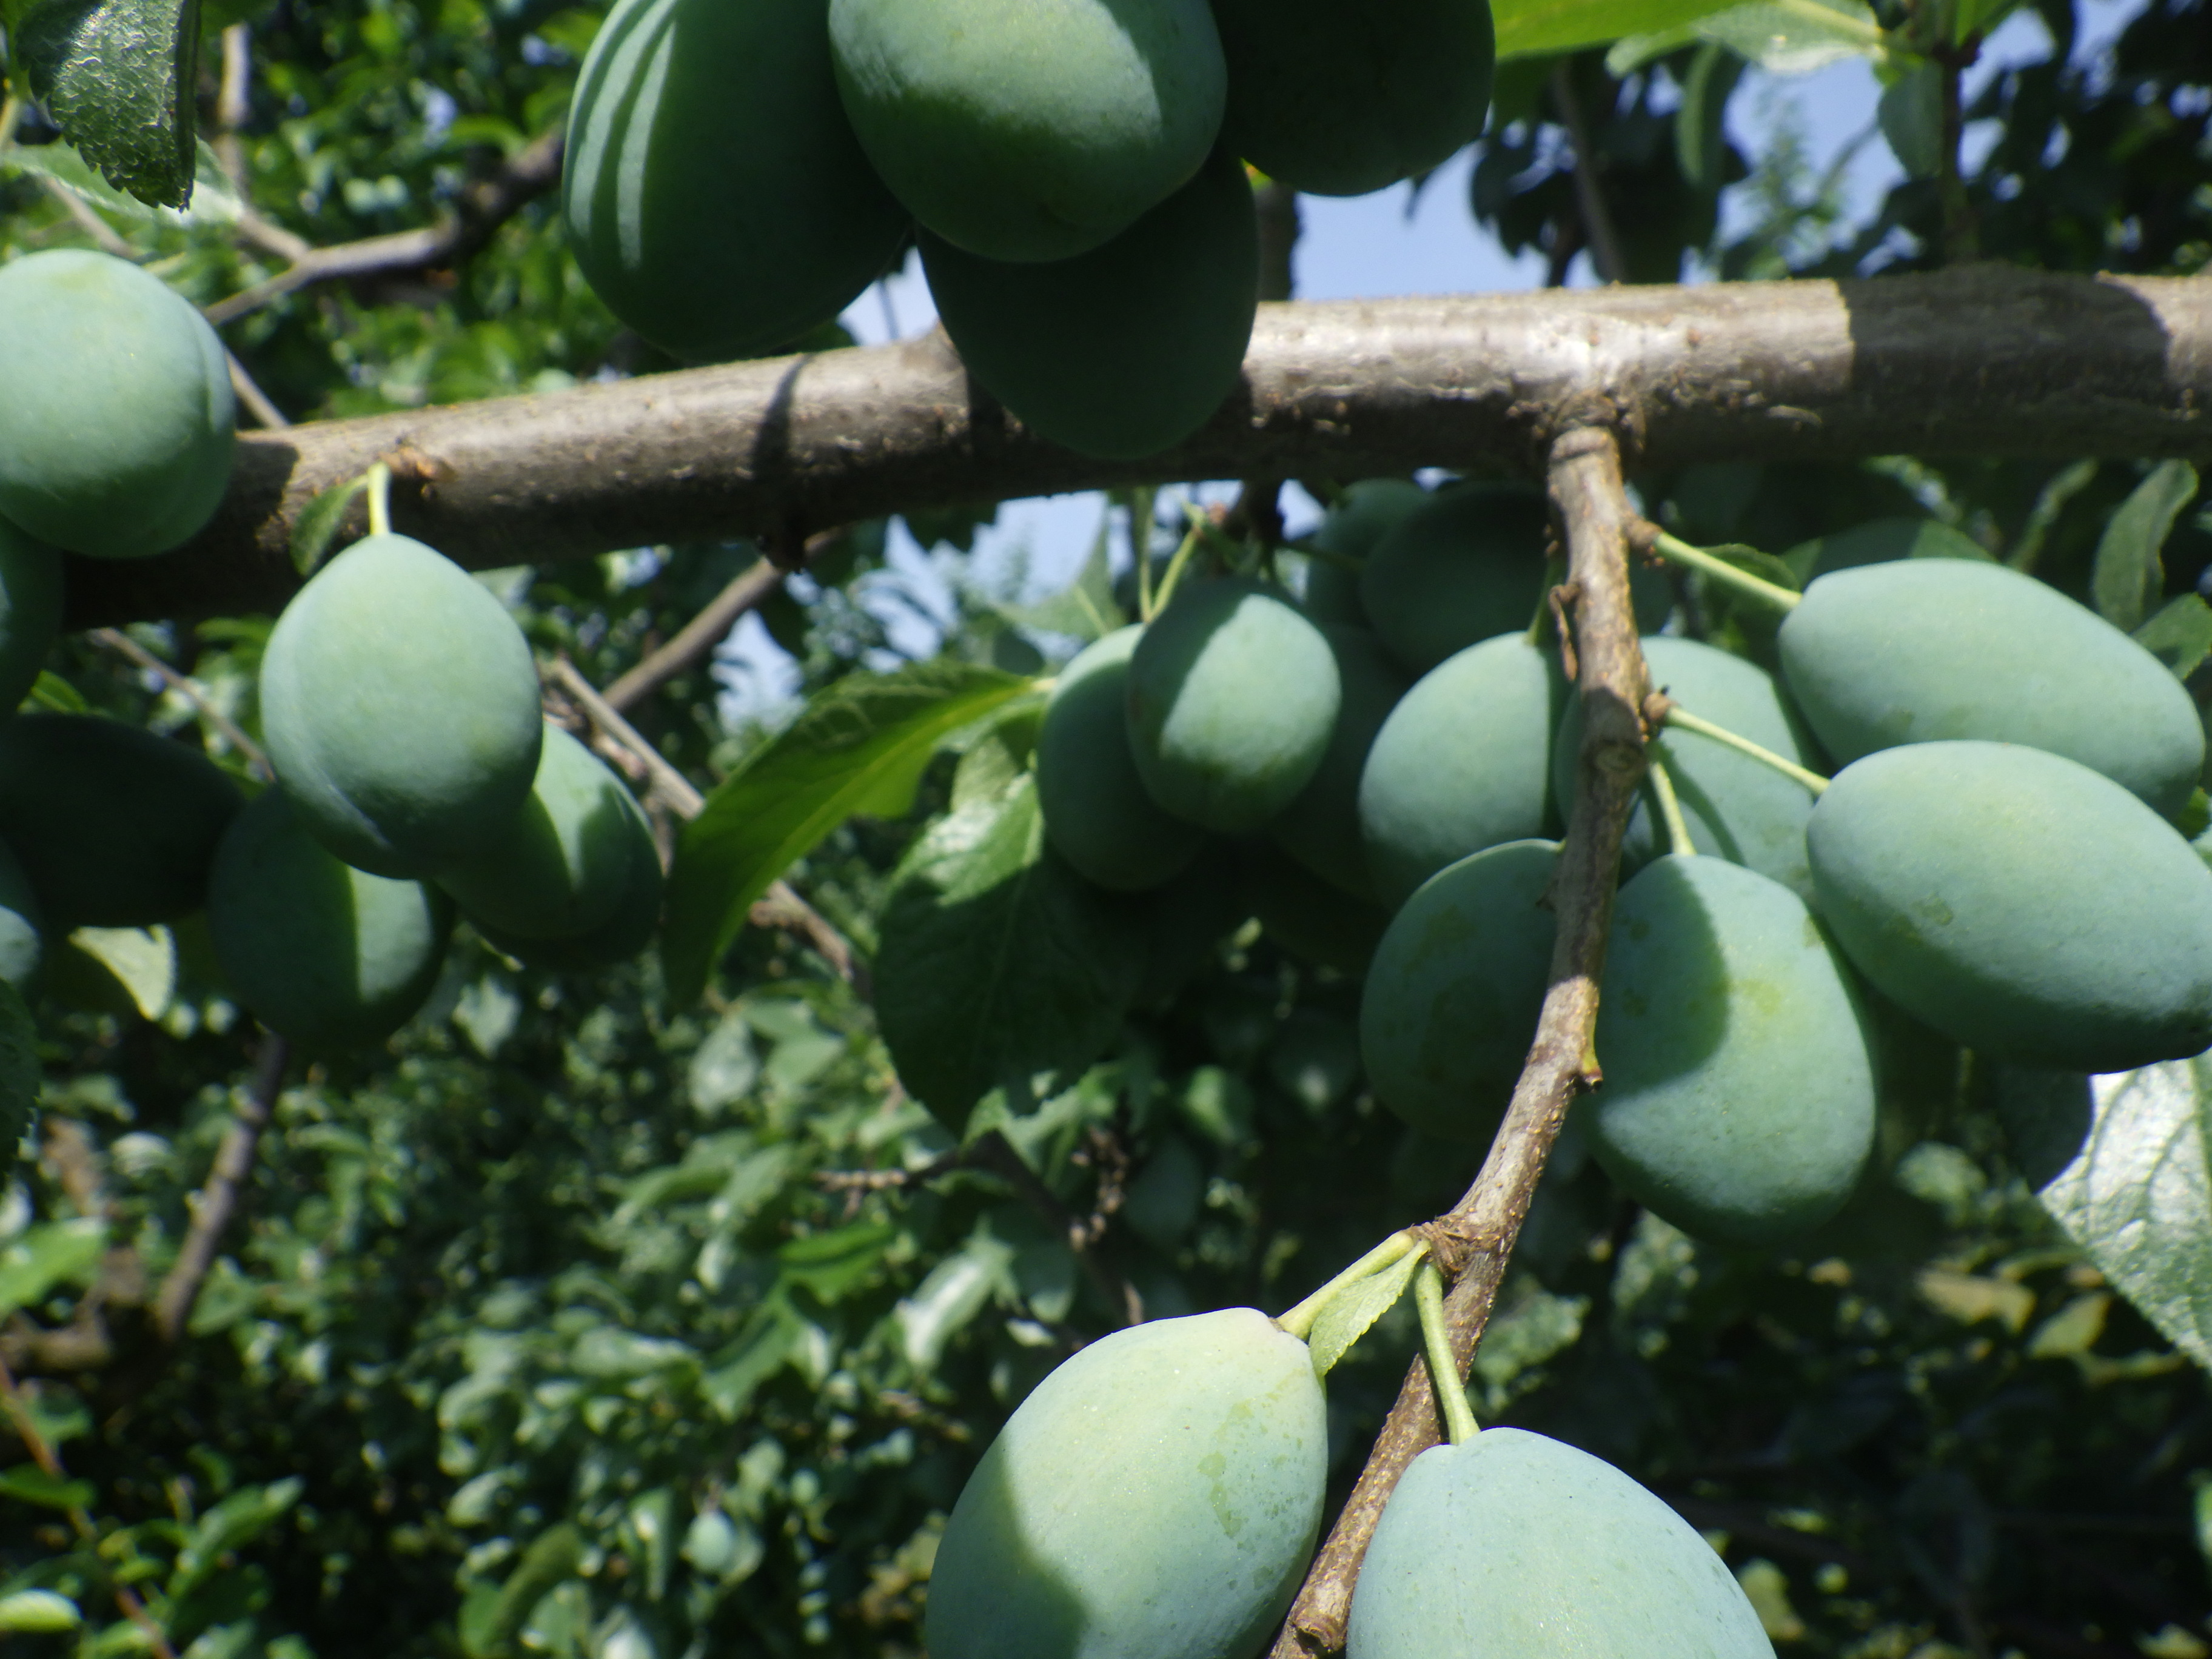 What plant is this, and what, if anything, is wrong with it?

plum, healthy
